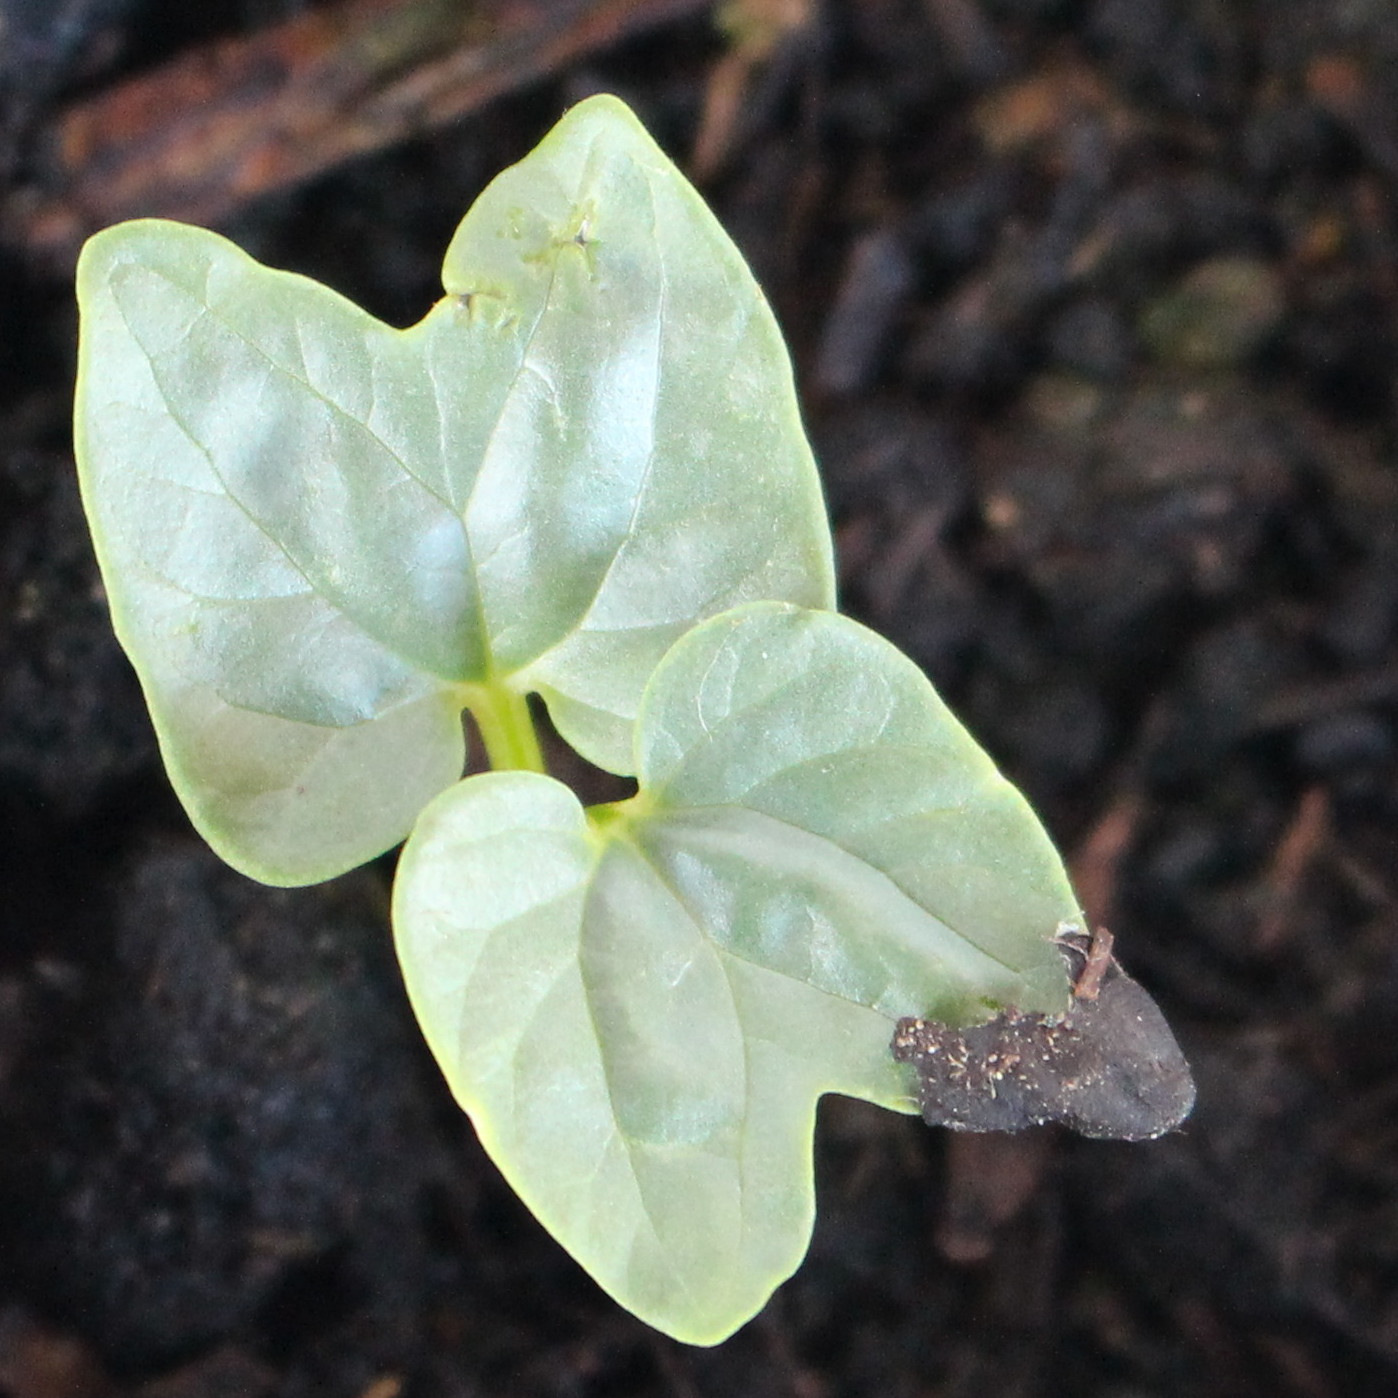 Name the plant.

Convolvulus arvensis
